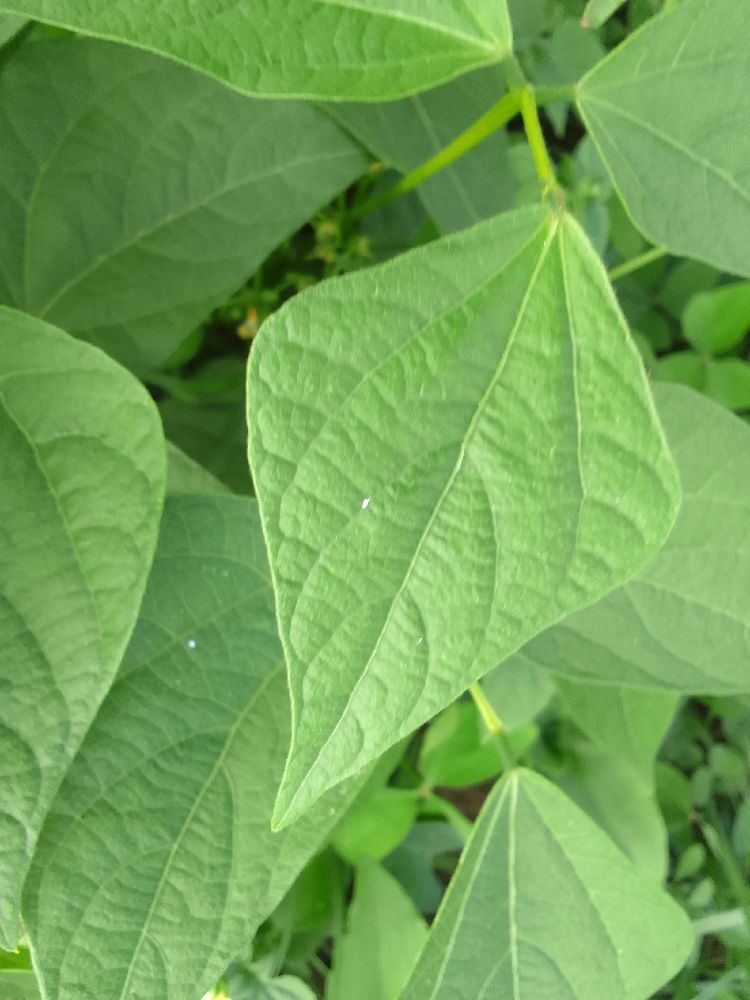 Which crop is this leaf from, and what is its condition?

common bean, healthy
